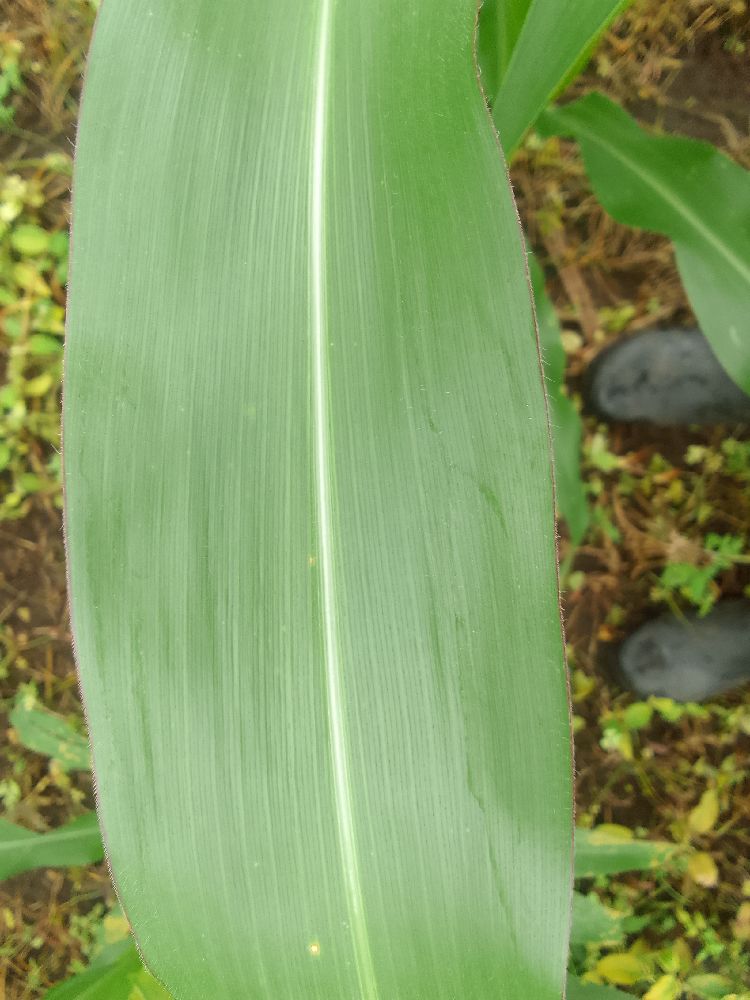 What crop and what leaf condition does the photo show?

maize, healthy
